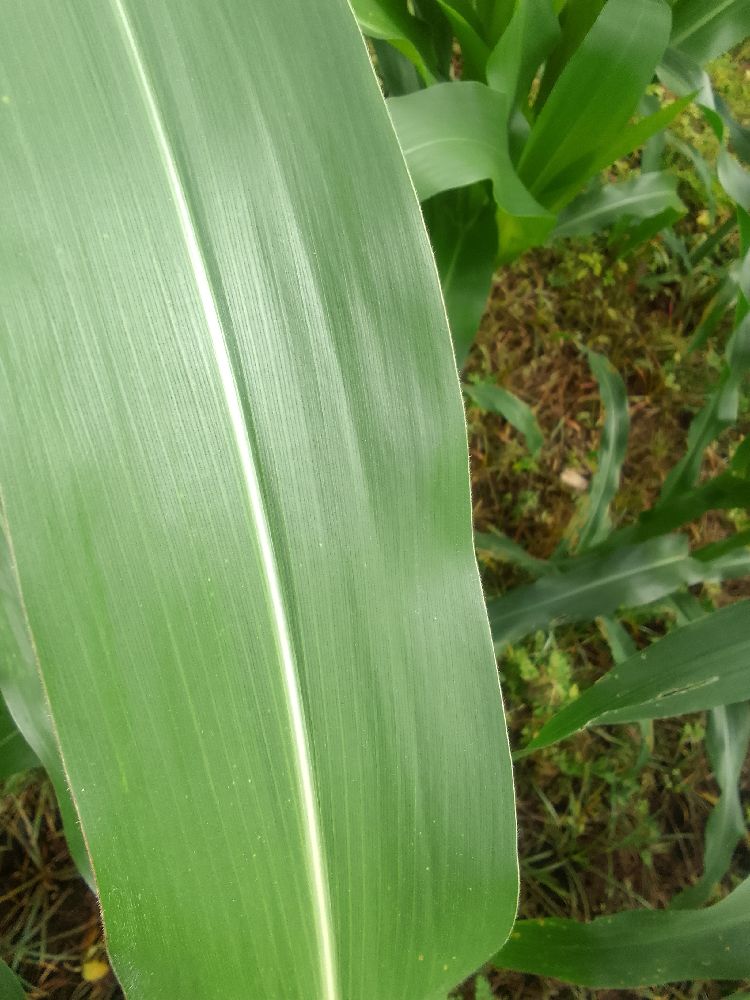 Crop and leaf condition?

maize, healthy
